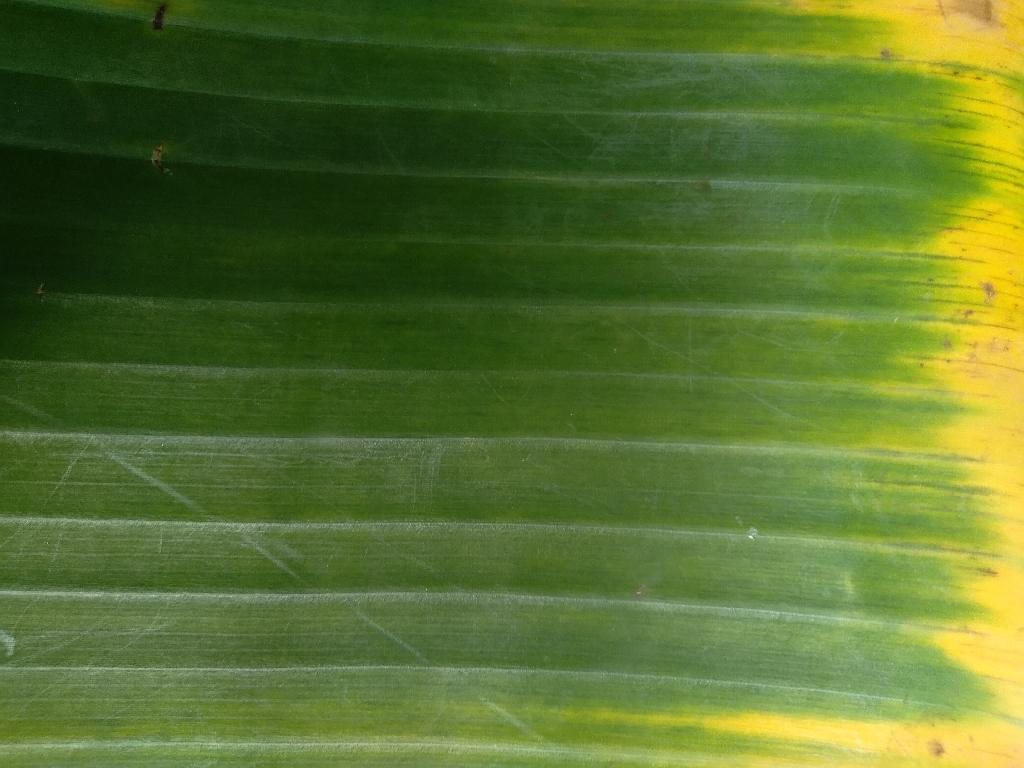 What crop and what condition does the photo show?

banana, fusarium wilt race 1
